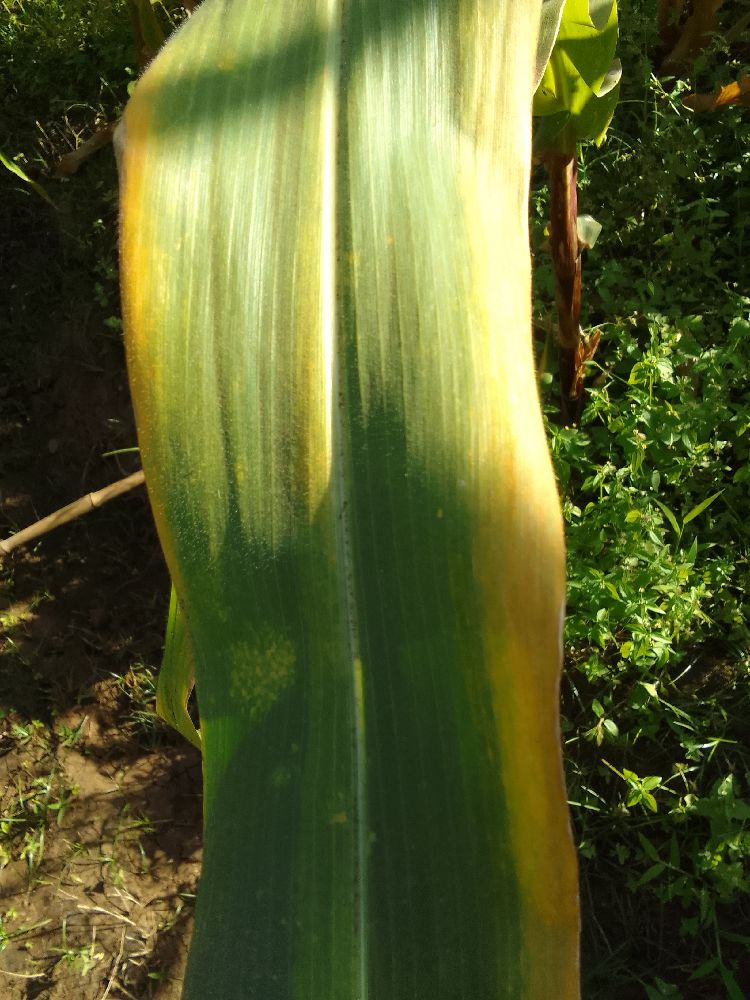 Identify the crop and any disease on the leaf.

maize, maize lethal necrosis
